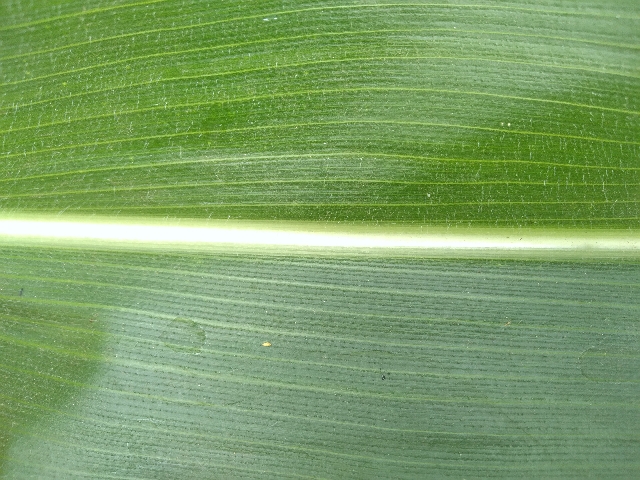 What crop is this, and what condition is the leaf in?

maize, healthy
